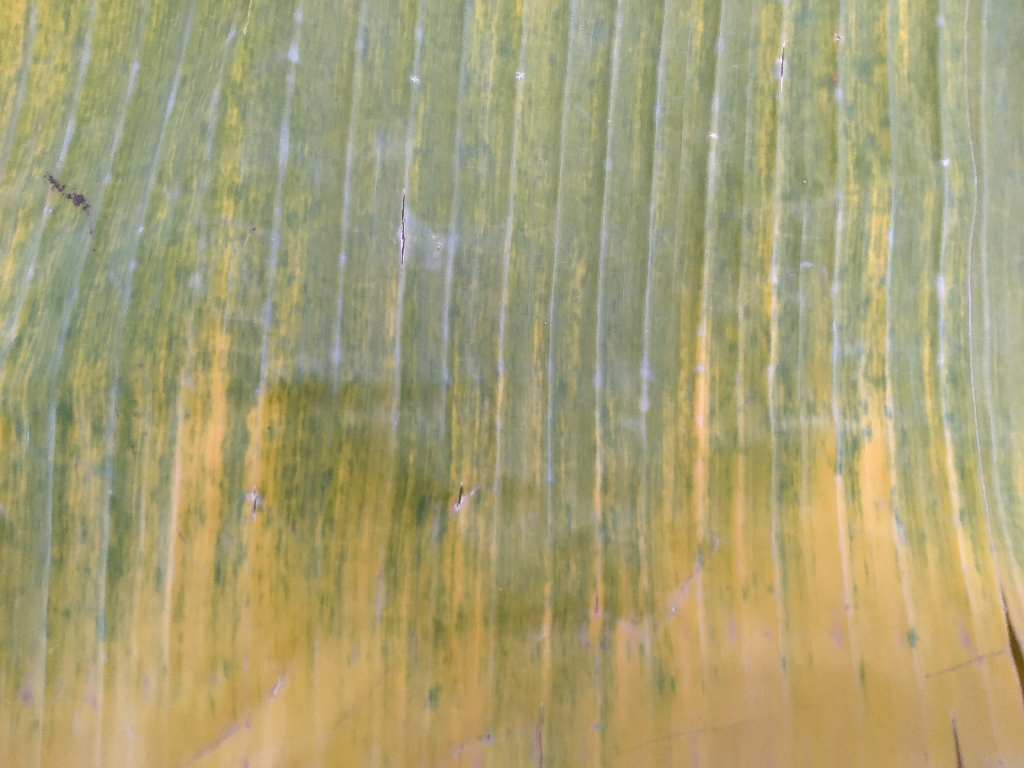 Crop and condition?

banana, fusarium wilt race 1
